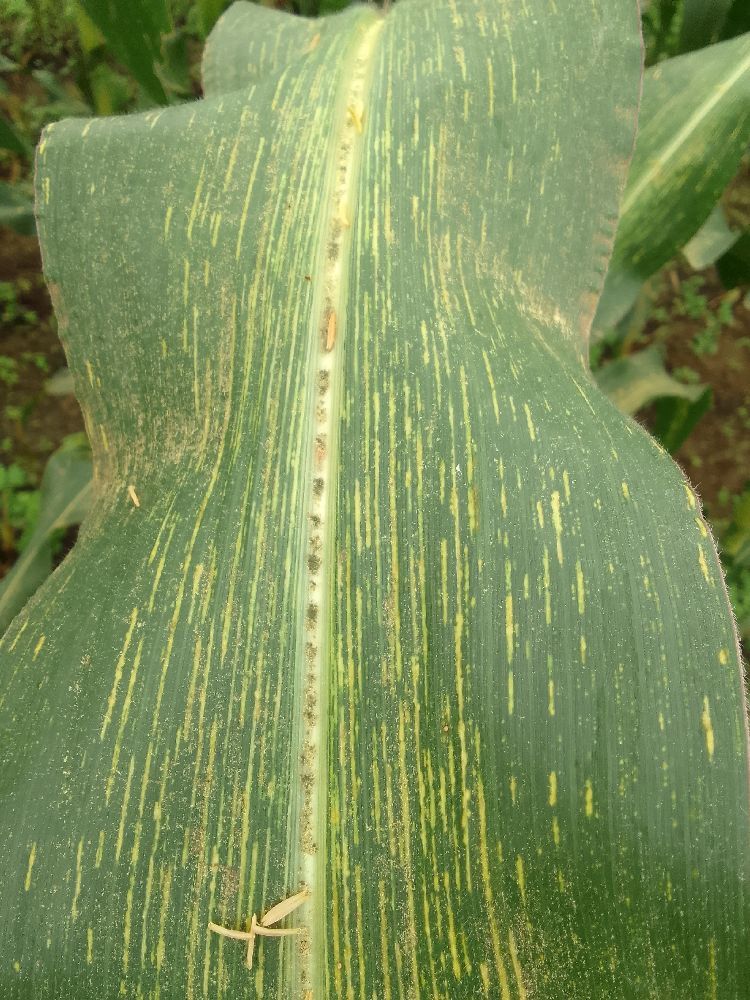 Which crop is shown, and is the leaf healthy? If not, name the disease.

maize, maize streak virus
